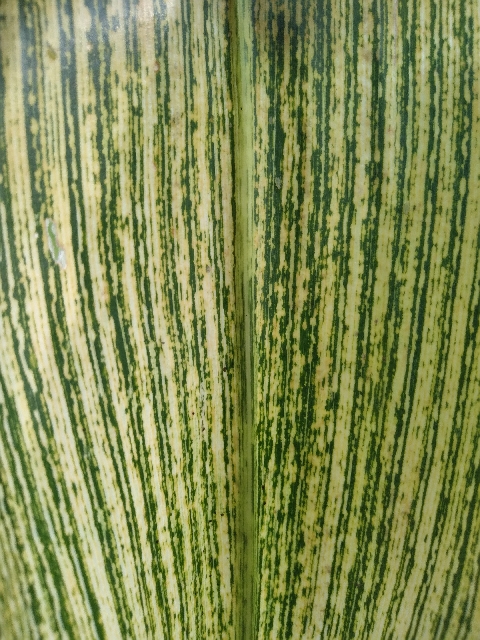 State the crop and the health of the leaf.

maize, maize streak virus
